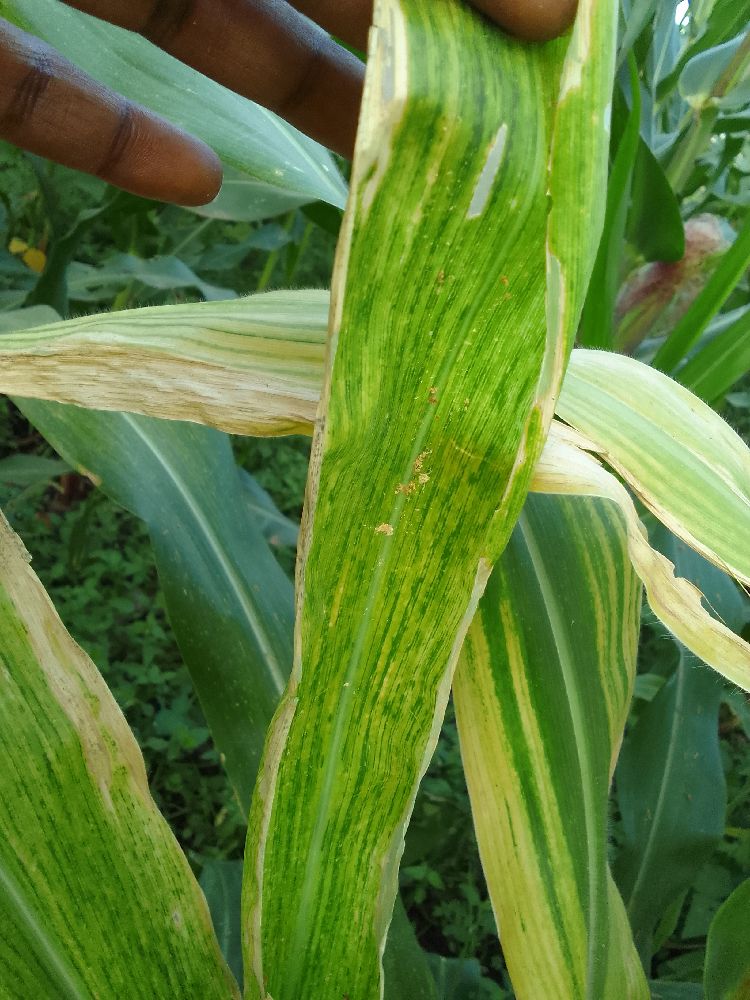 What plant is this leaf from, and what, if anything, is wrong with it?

maize, maize lethal necrosis
